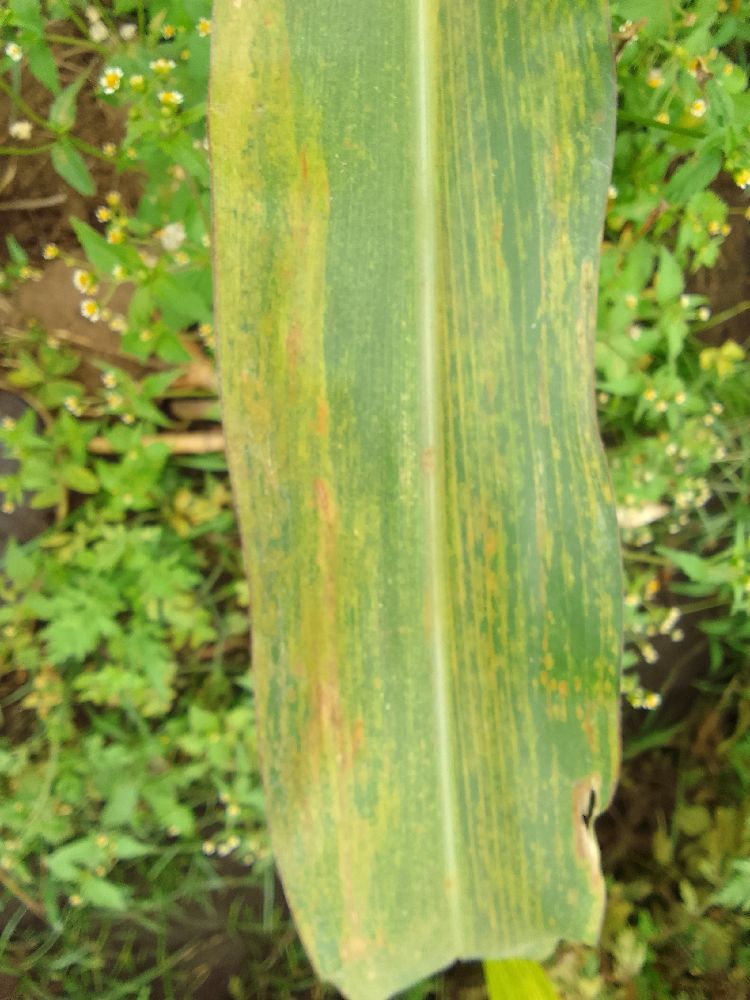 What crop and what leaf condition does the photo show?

maize, maize lethal necrosis
